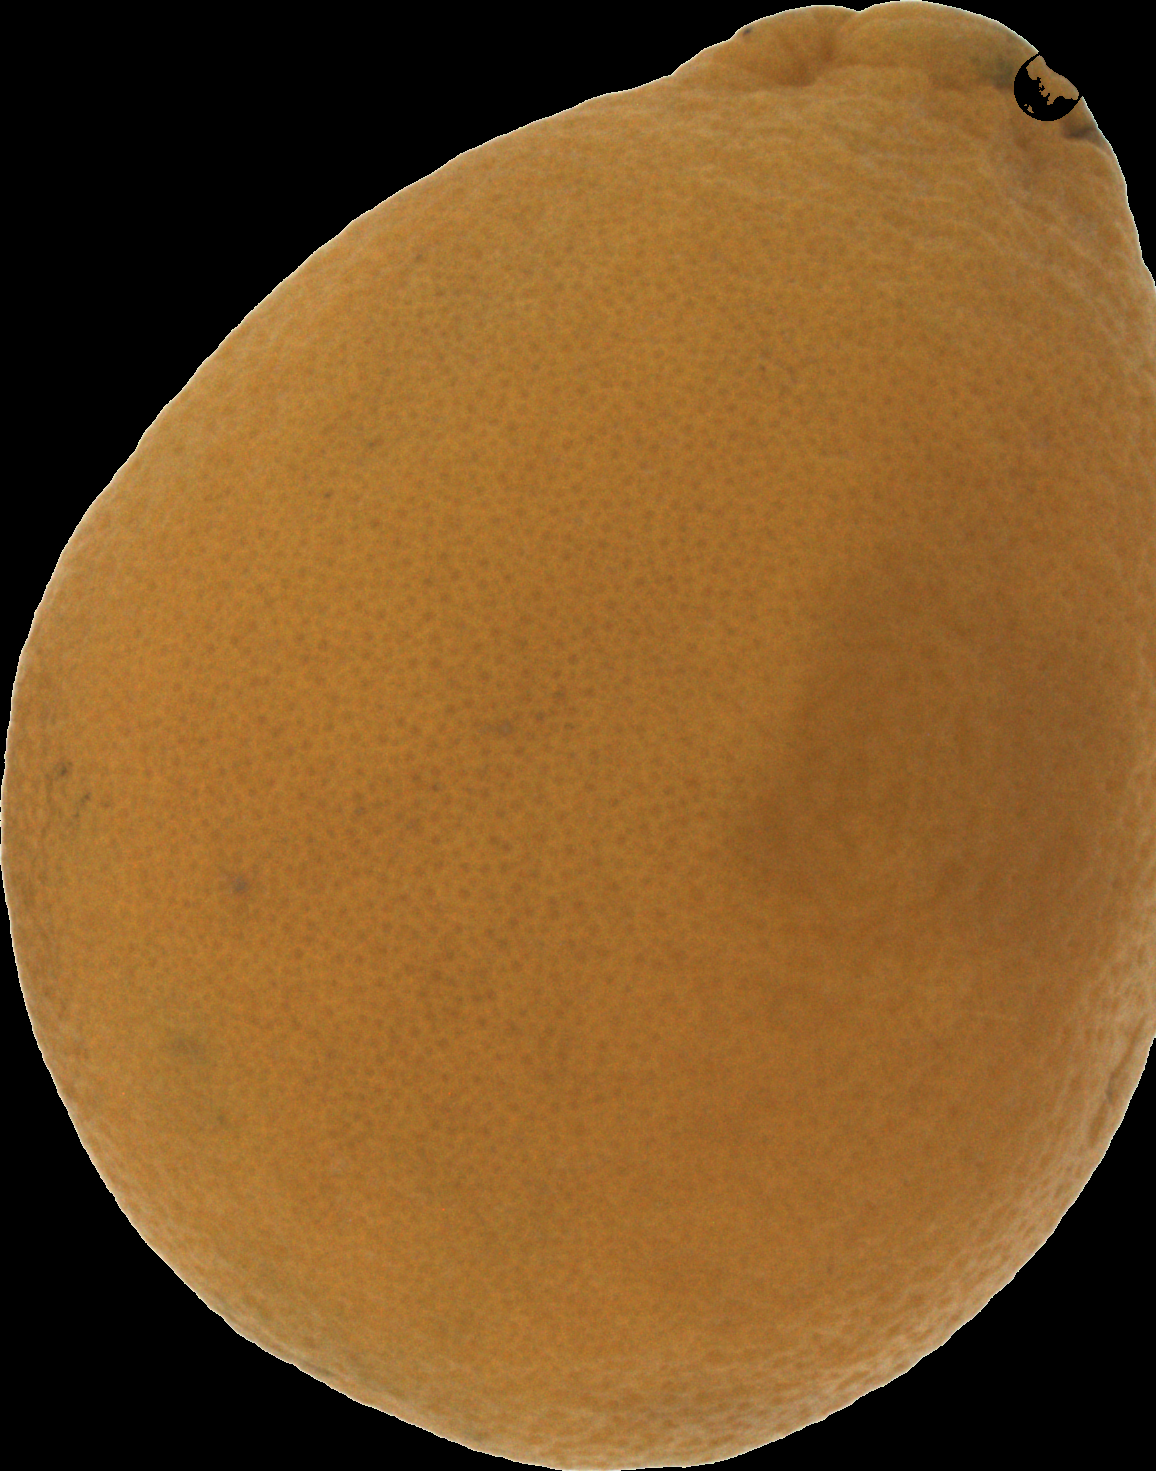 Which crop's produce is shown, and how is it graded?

orange, bad
